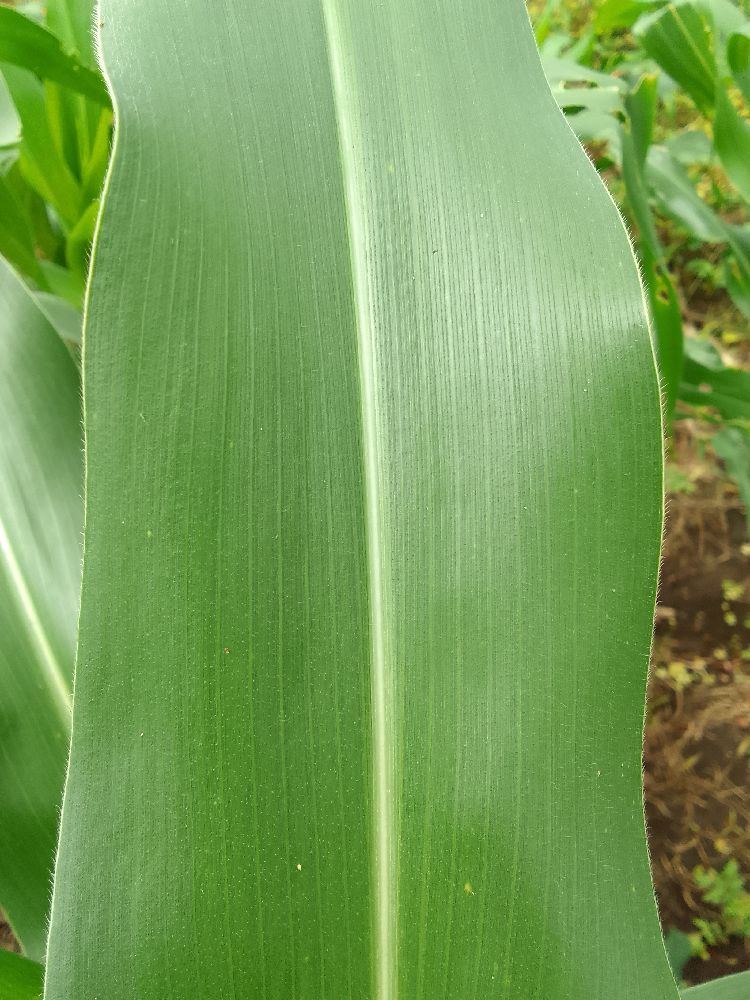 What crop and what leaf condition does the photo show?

maize, healthy
